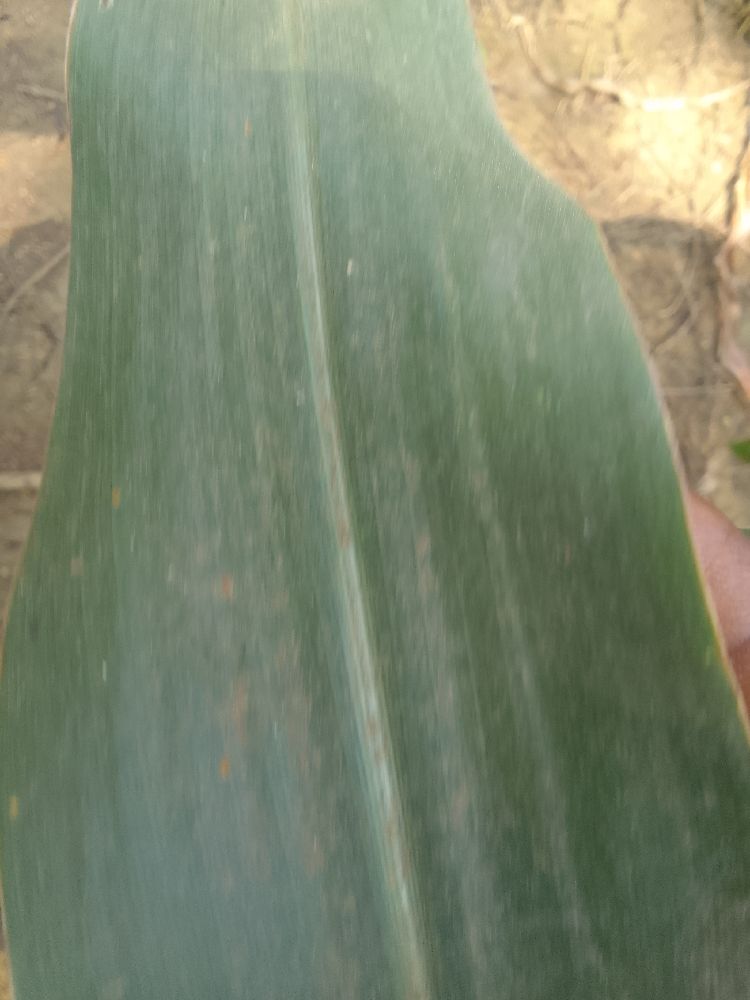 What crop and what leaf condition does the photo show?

maize, healthy
